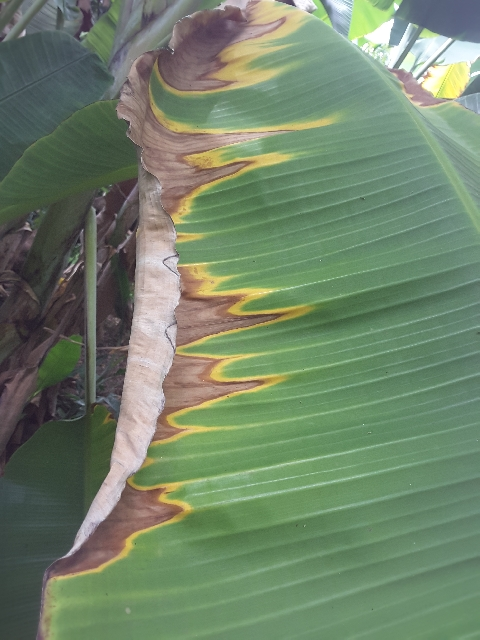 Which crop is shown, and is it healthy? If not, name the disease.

banana, fusarium wilt race 1
